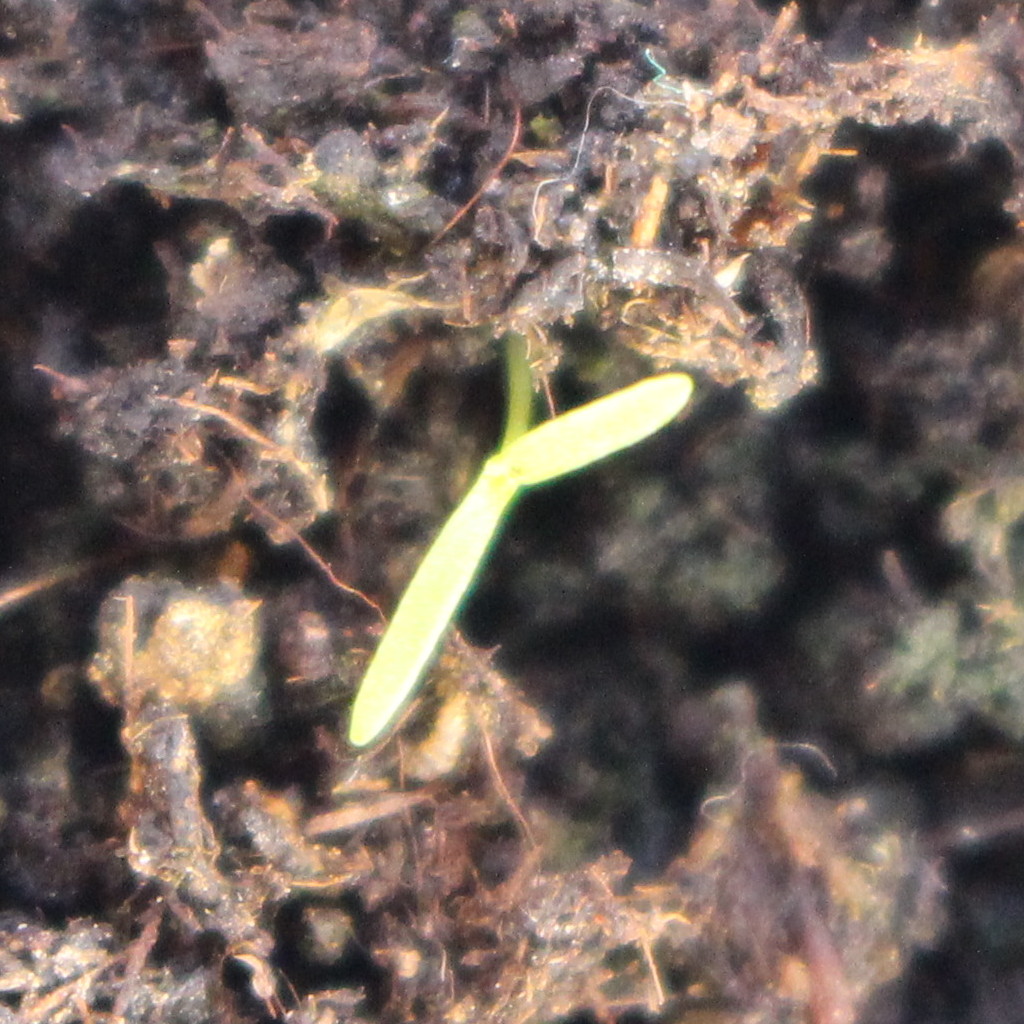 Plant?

Papaver rhoeas
